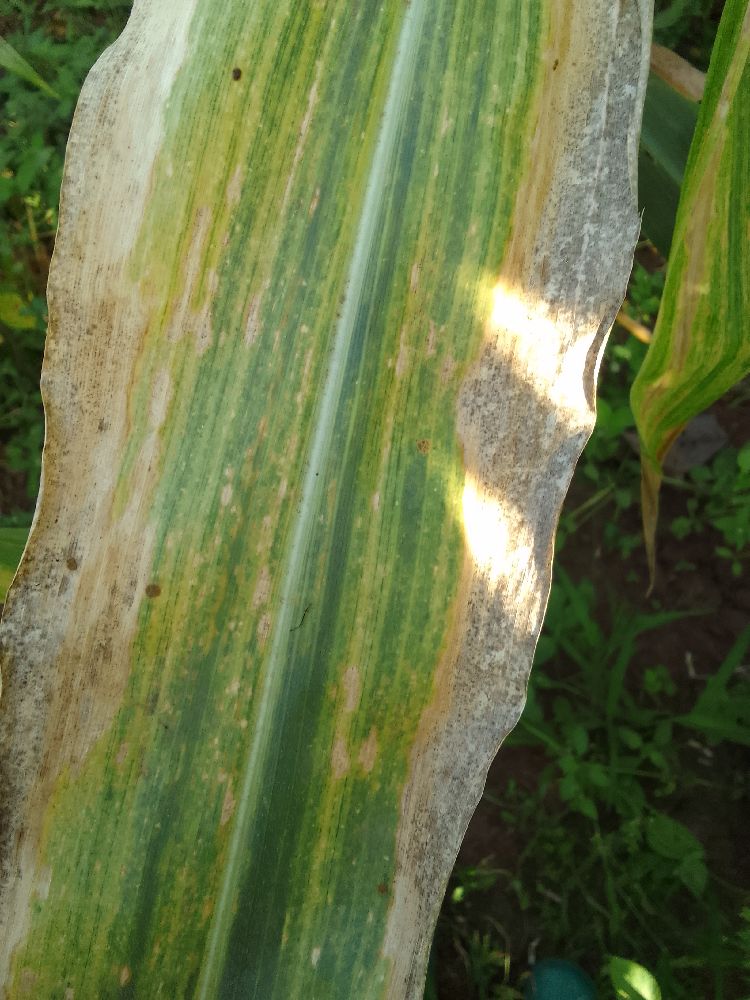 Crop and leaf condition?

maize, maize lethal necrosis
